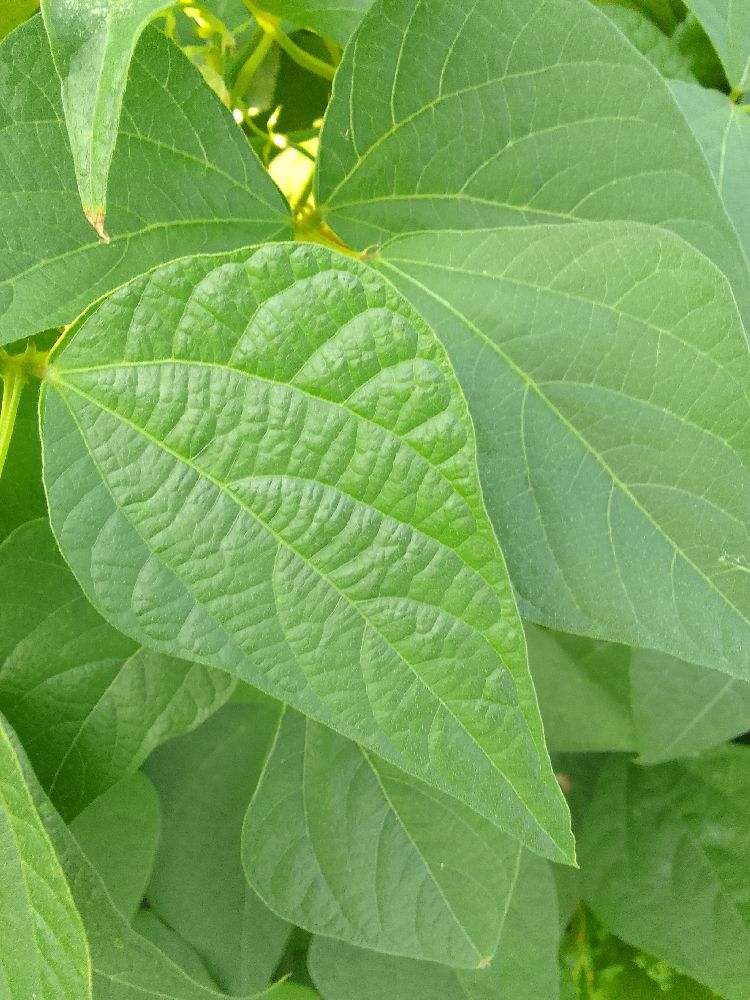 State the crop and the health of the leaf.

common bean, healthy
